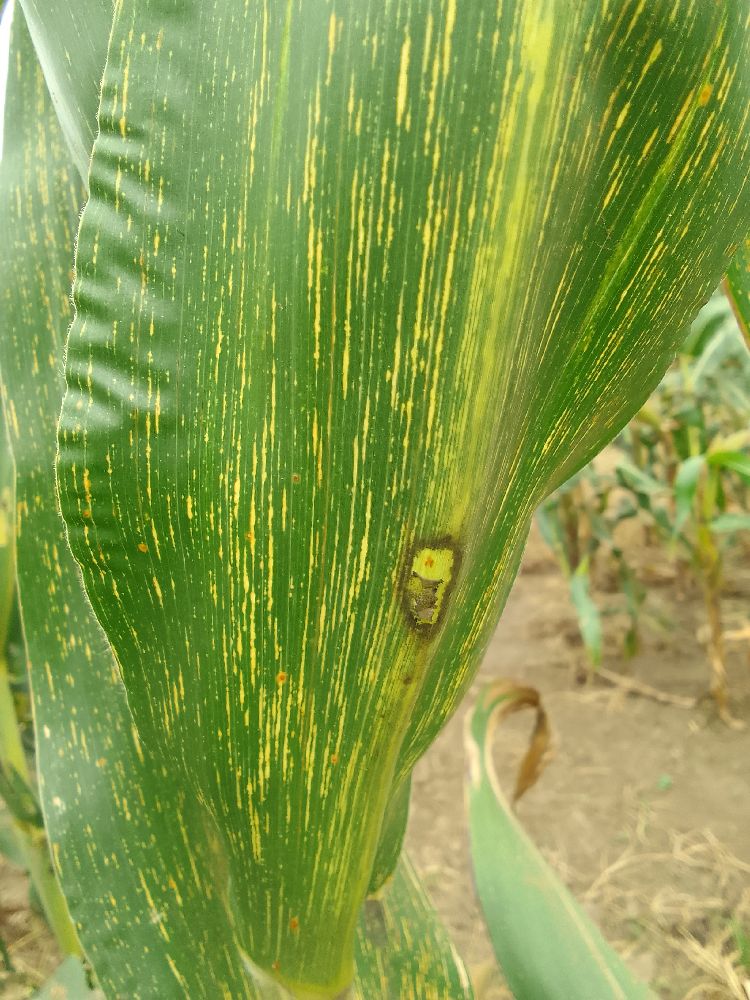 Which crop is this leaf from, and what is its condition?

maize, maize streak virus
